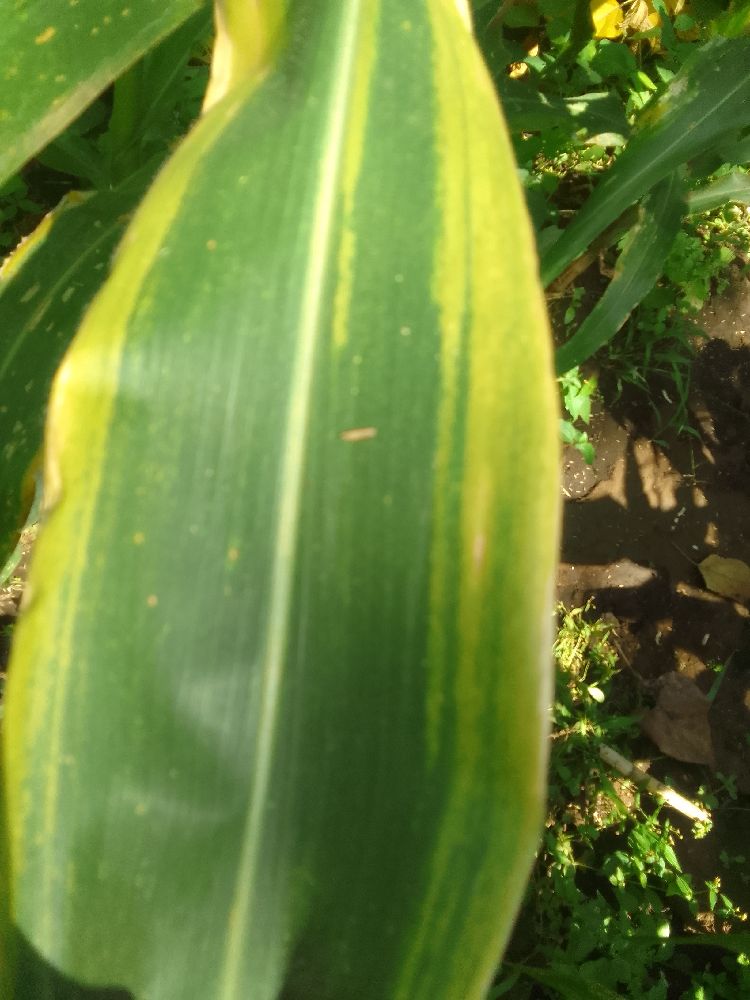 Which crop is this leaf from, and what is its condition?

maize, maize lethal necrosis
